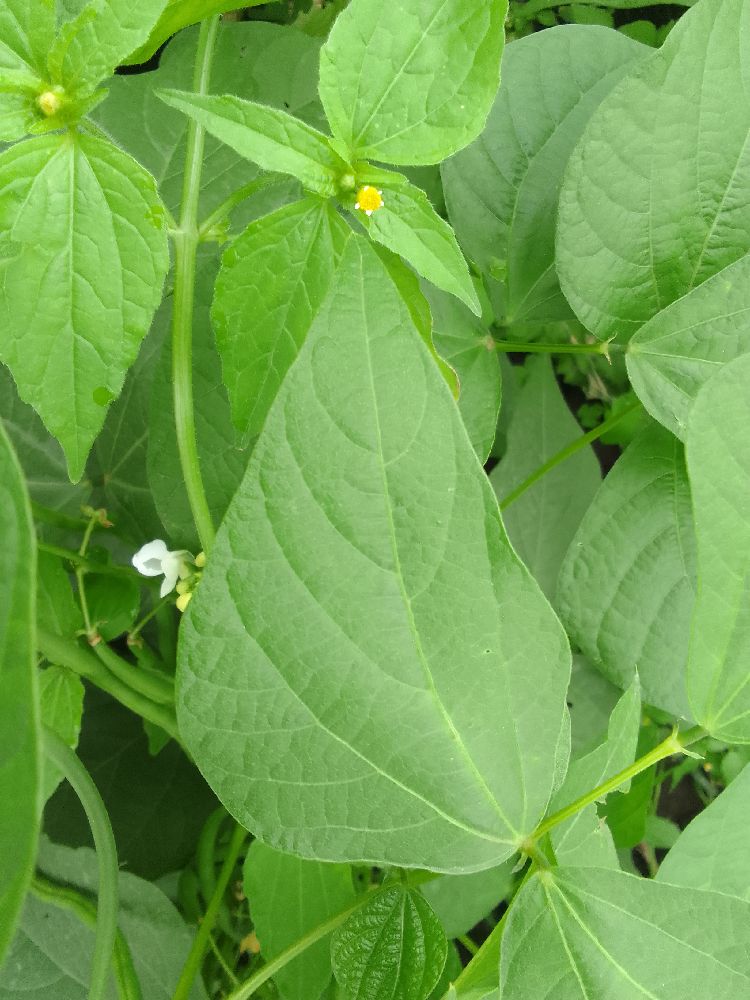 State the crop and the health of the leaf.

common bean, healthy
